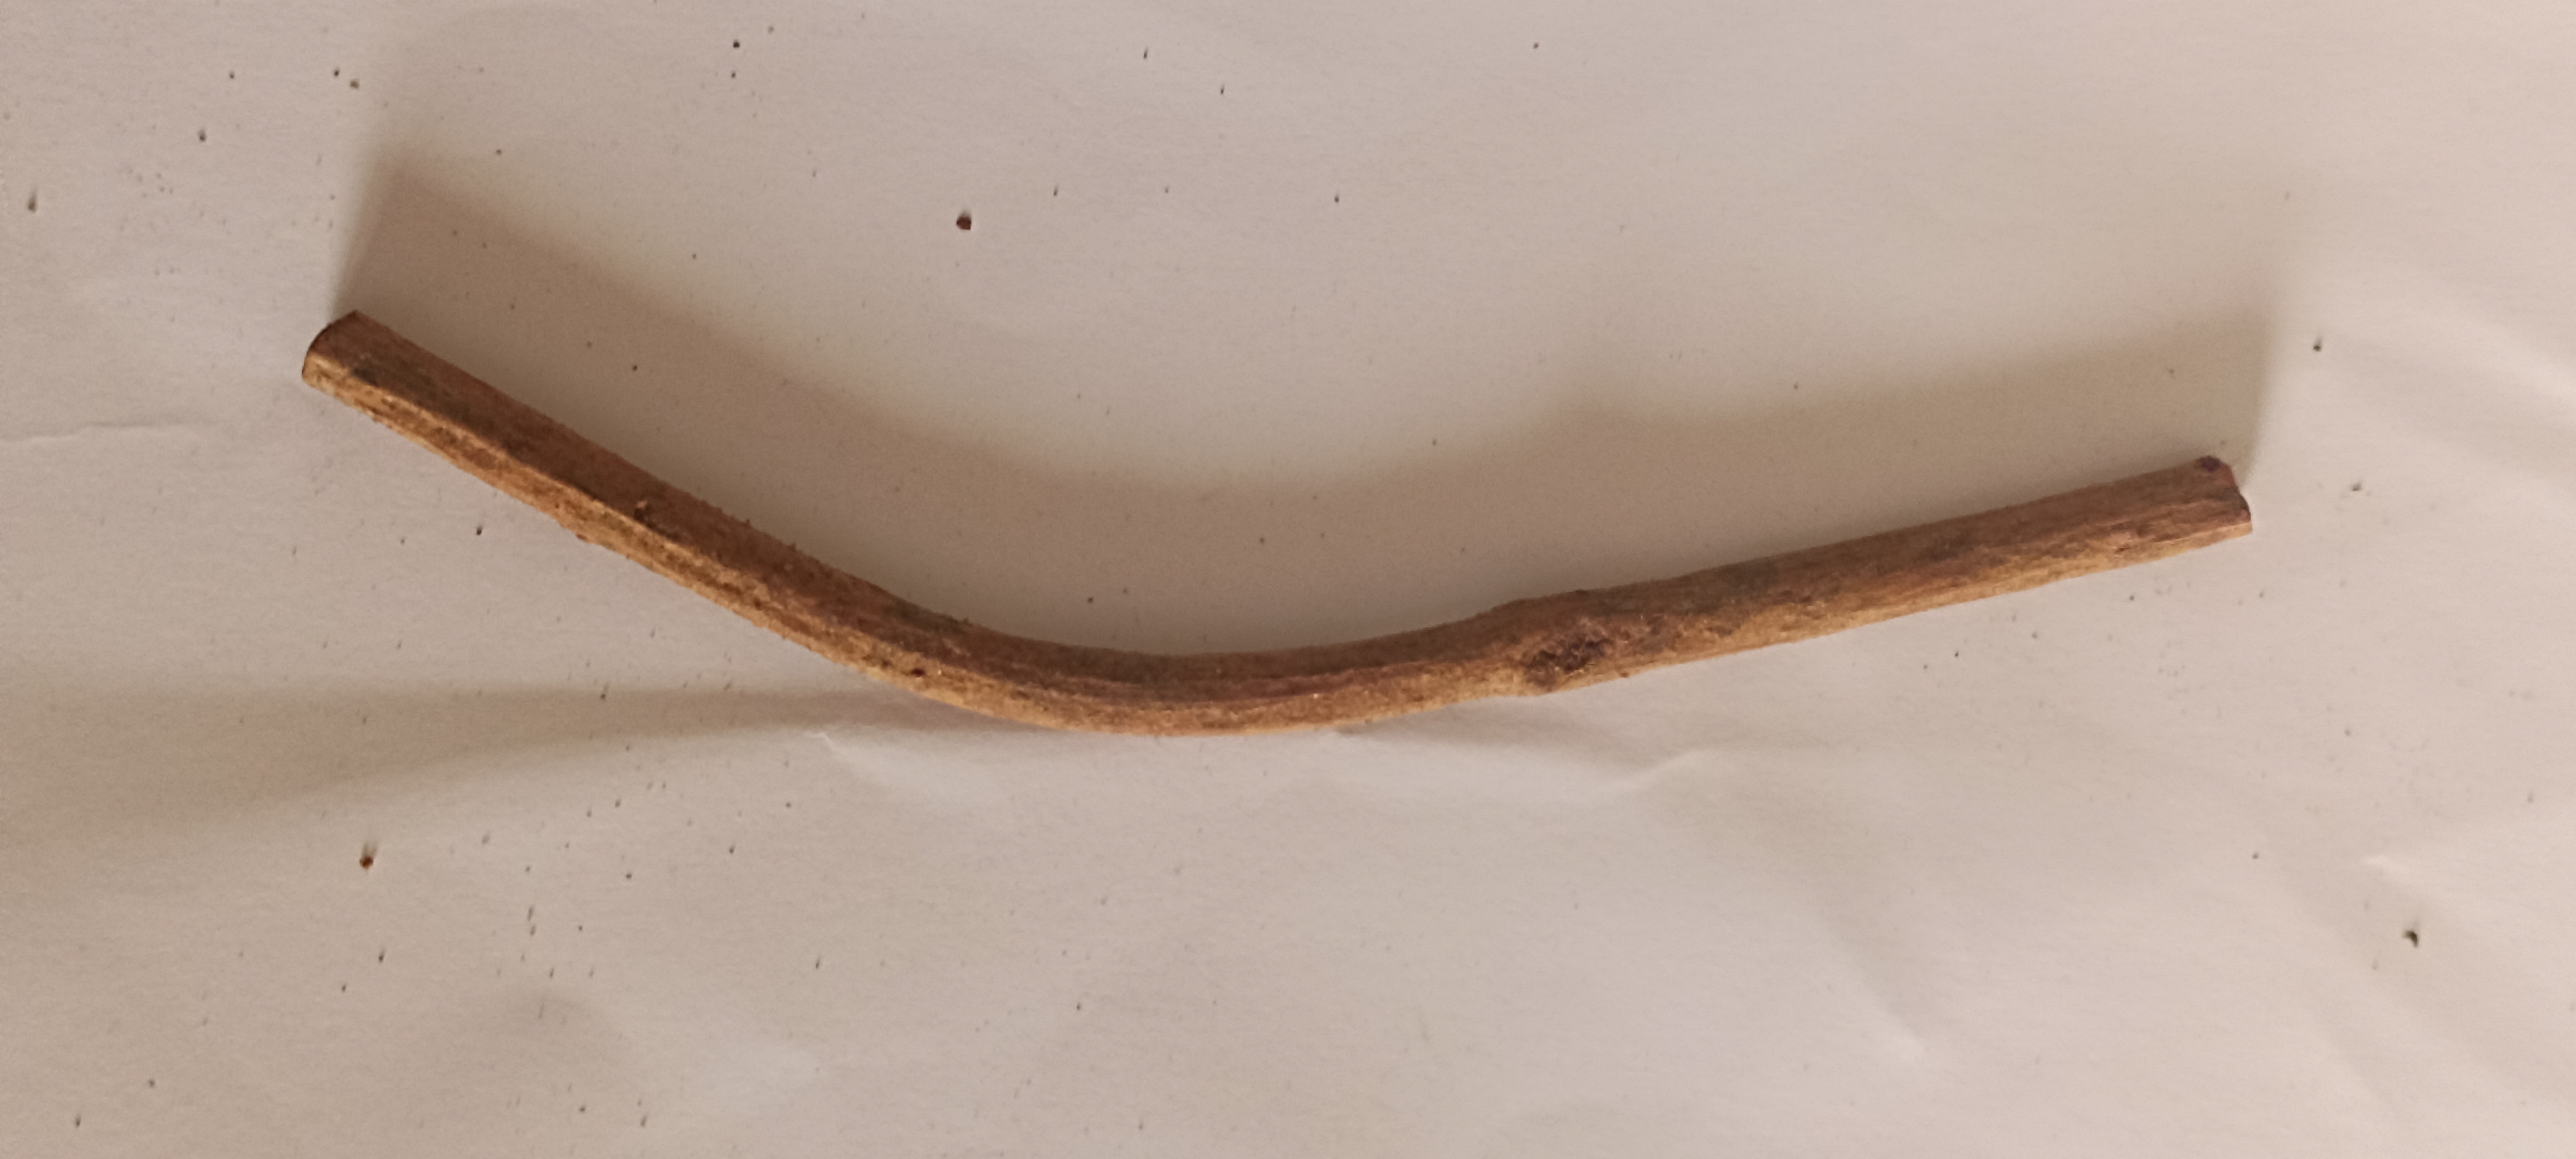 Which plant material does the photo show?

manjistha
